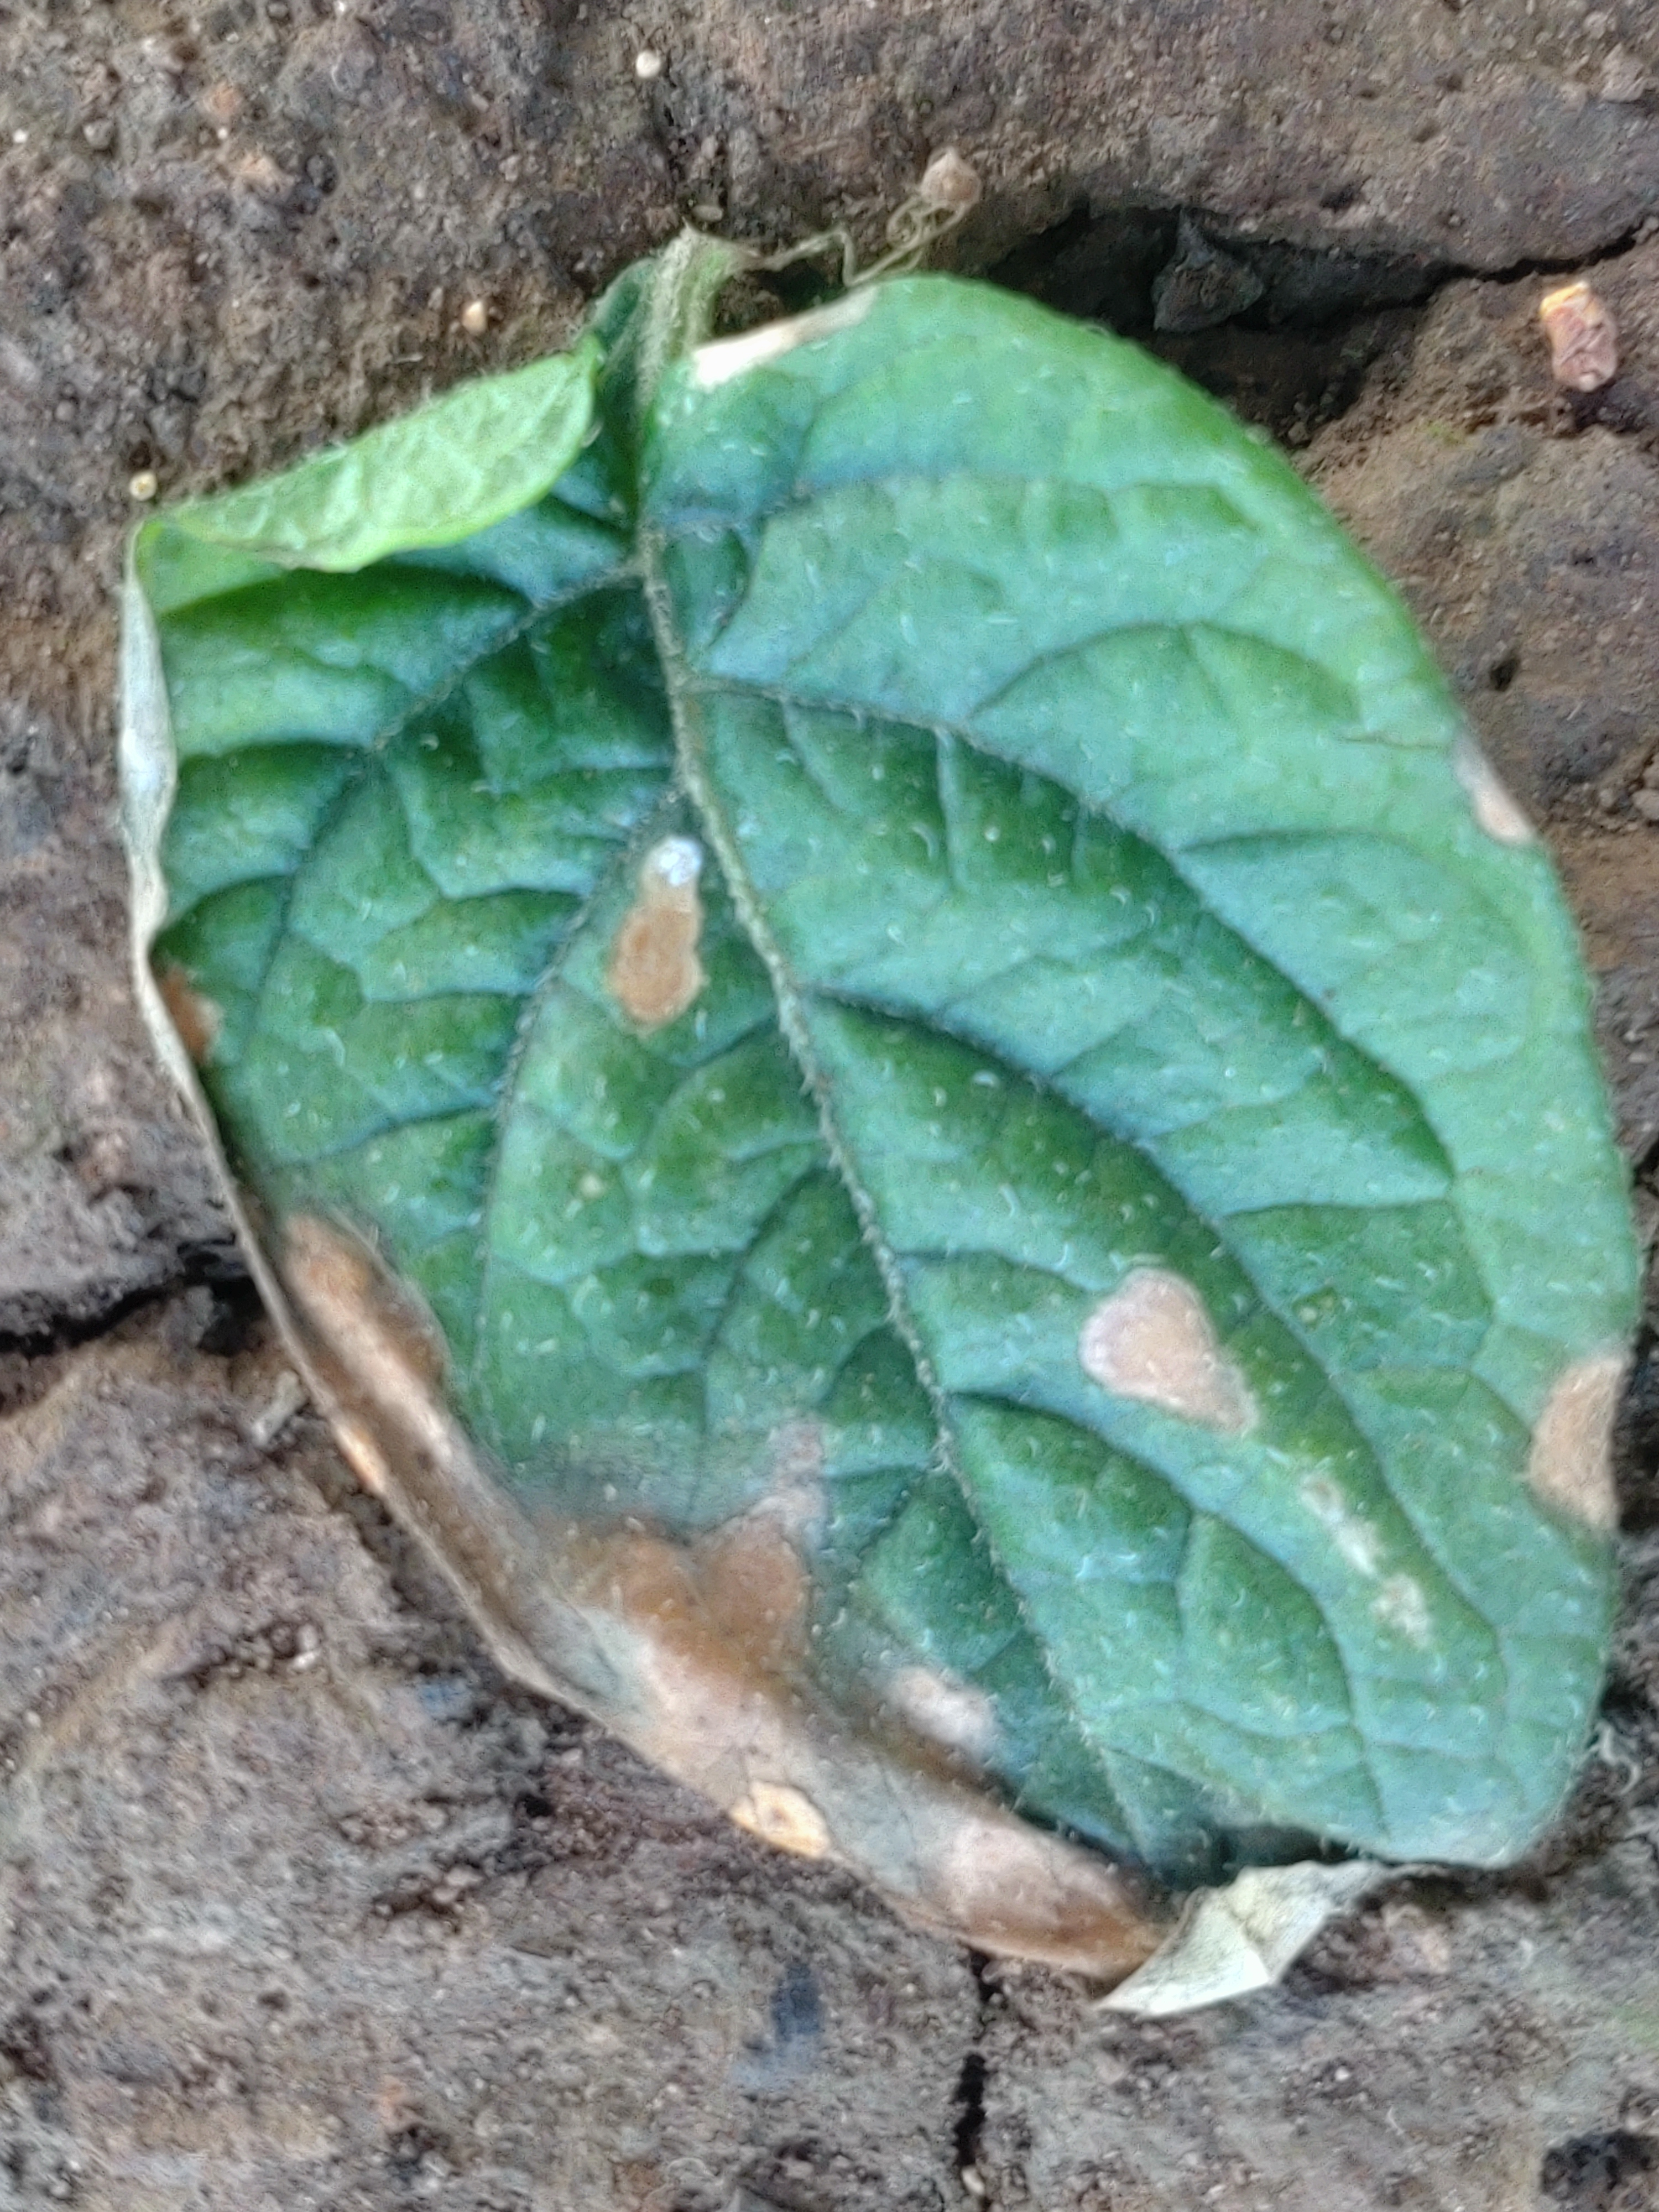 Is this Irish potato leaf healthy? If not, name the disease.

early blight
